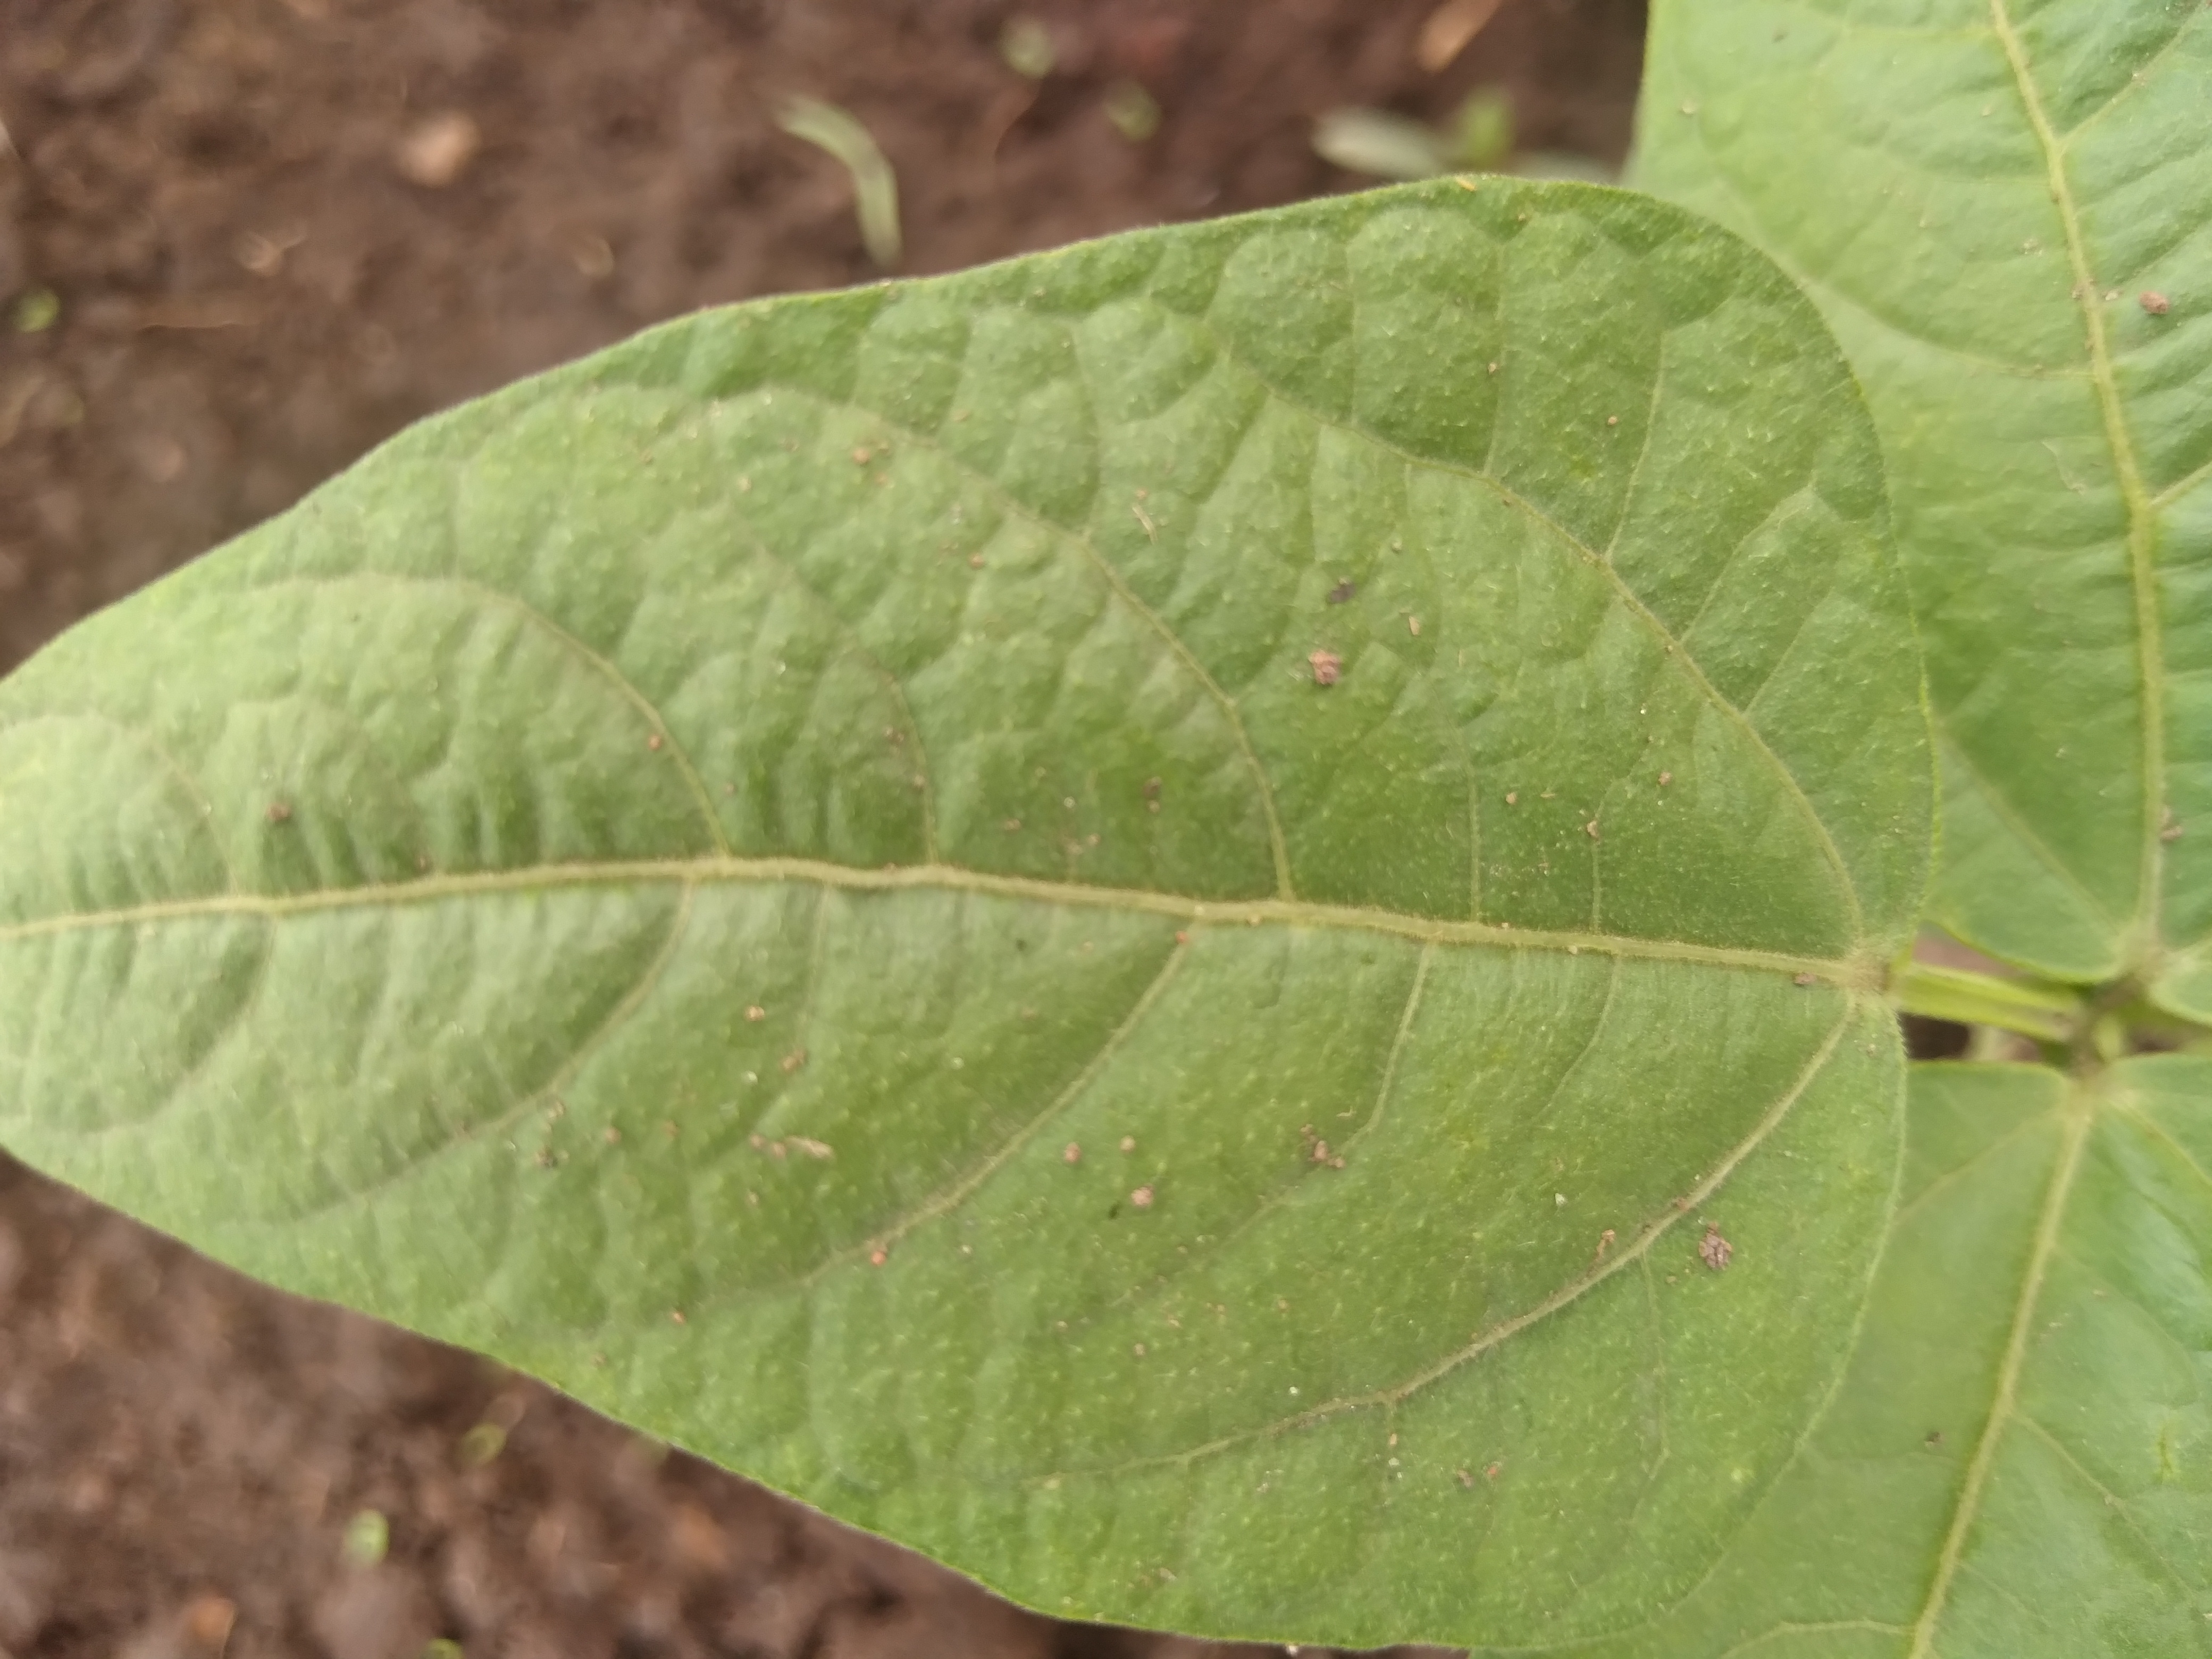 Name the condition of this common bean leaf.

healthy
